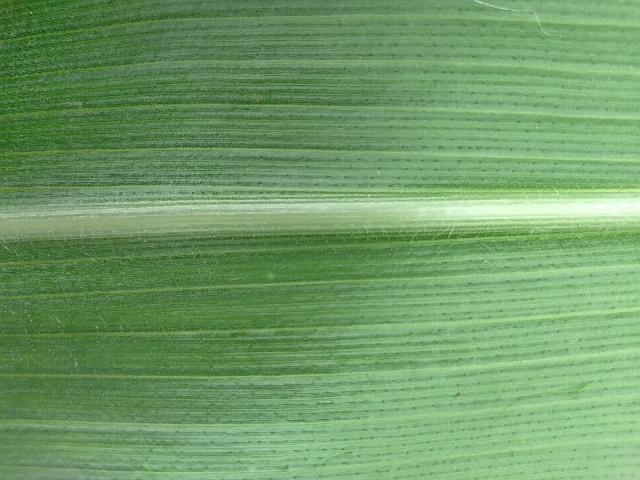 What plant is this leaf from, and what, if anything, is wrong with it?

maize, healthy
